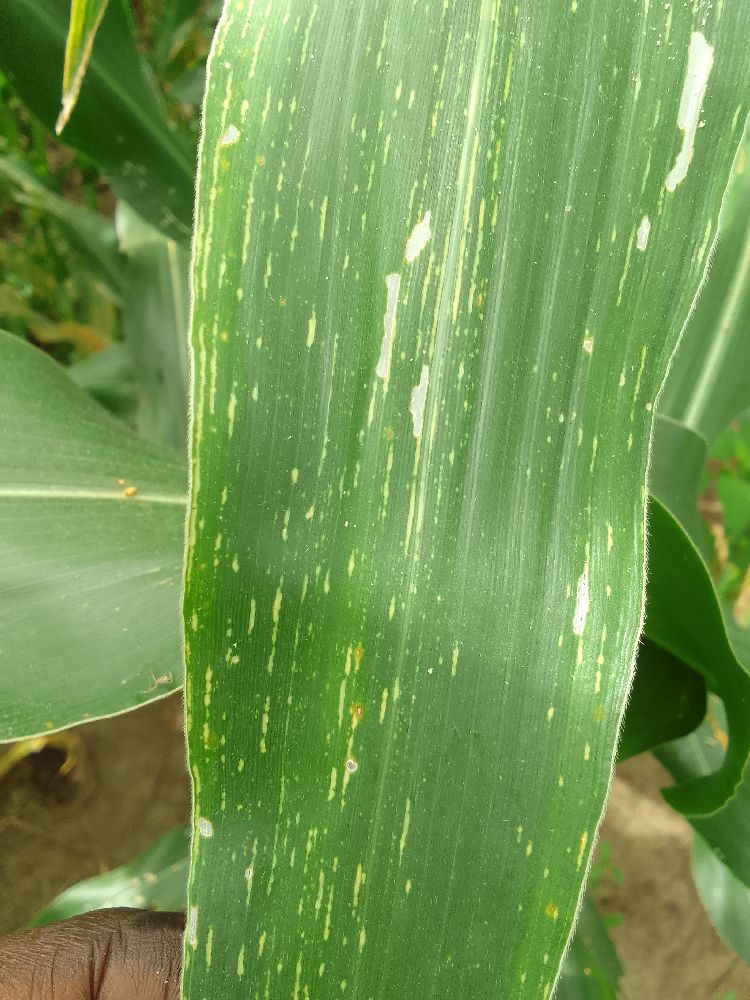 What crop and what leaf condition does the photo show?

maize, maize streak virus
